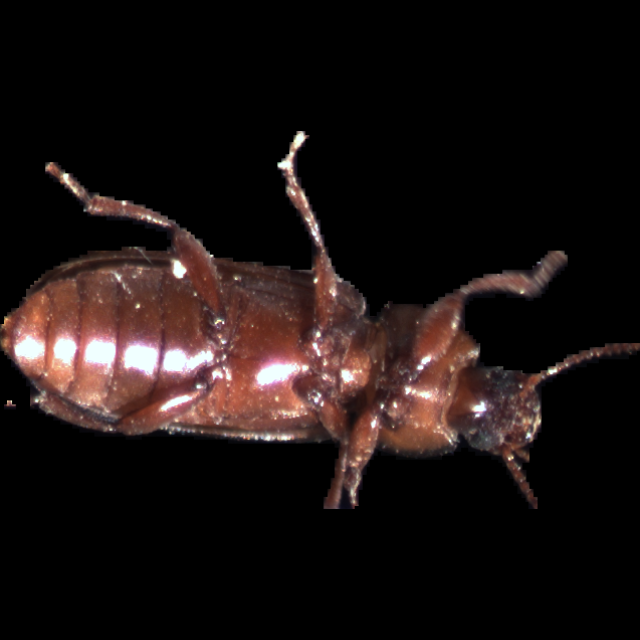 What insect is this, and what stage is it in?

mealworm beetle
